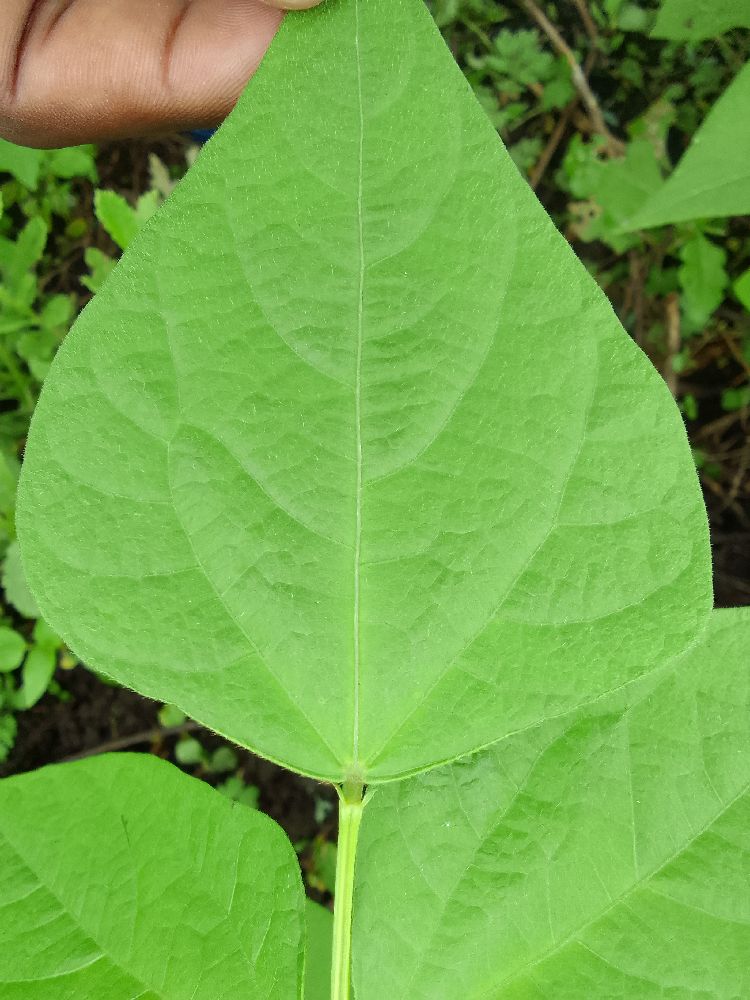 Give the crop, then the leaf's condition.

common bean, healthy
